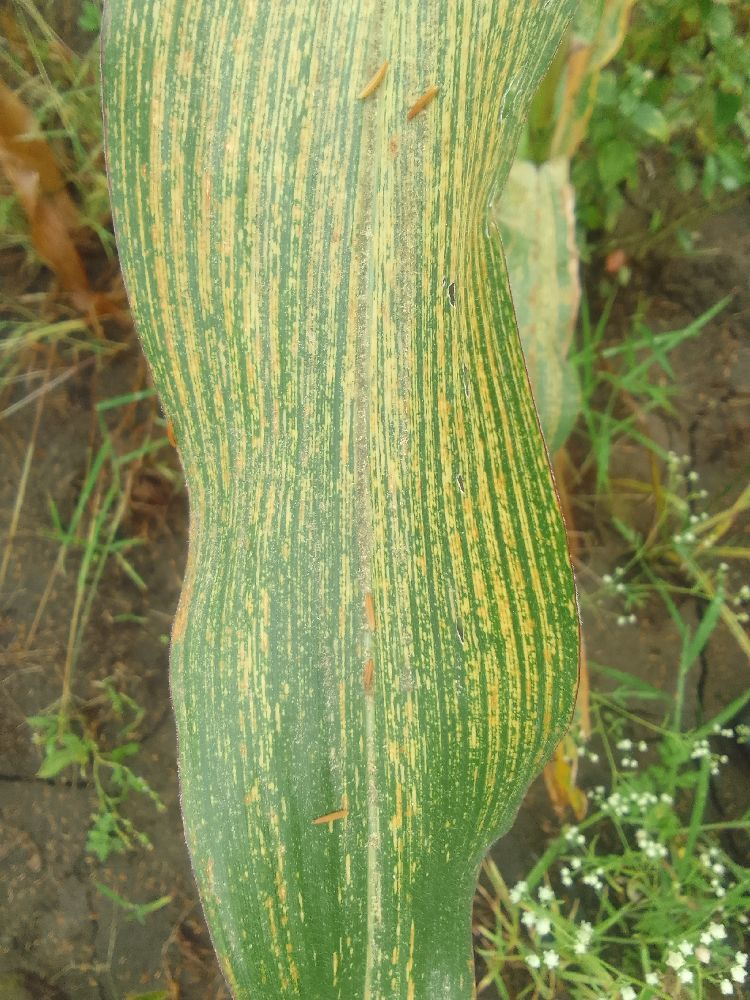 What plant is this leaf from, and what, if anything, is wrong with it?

maize, maize streak virus
